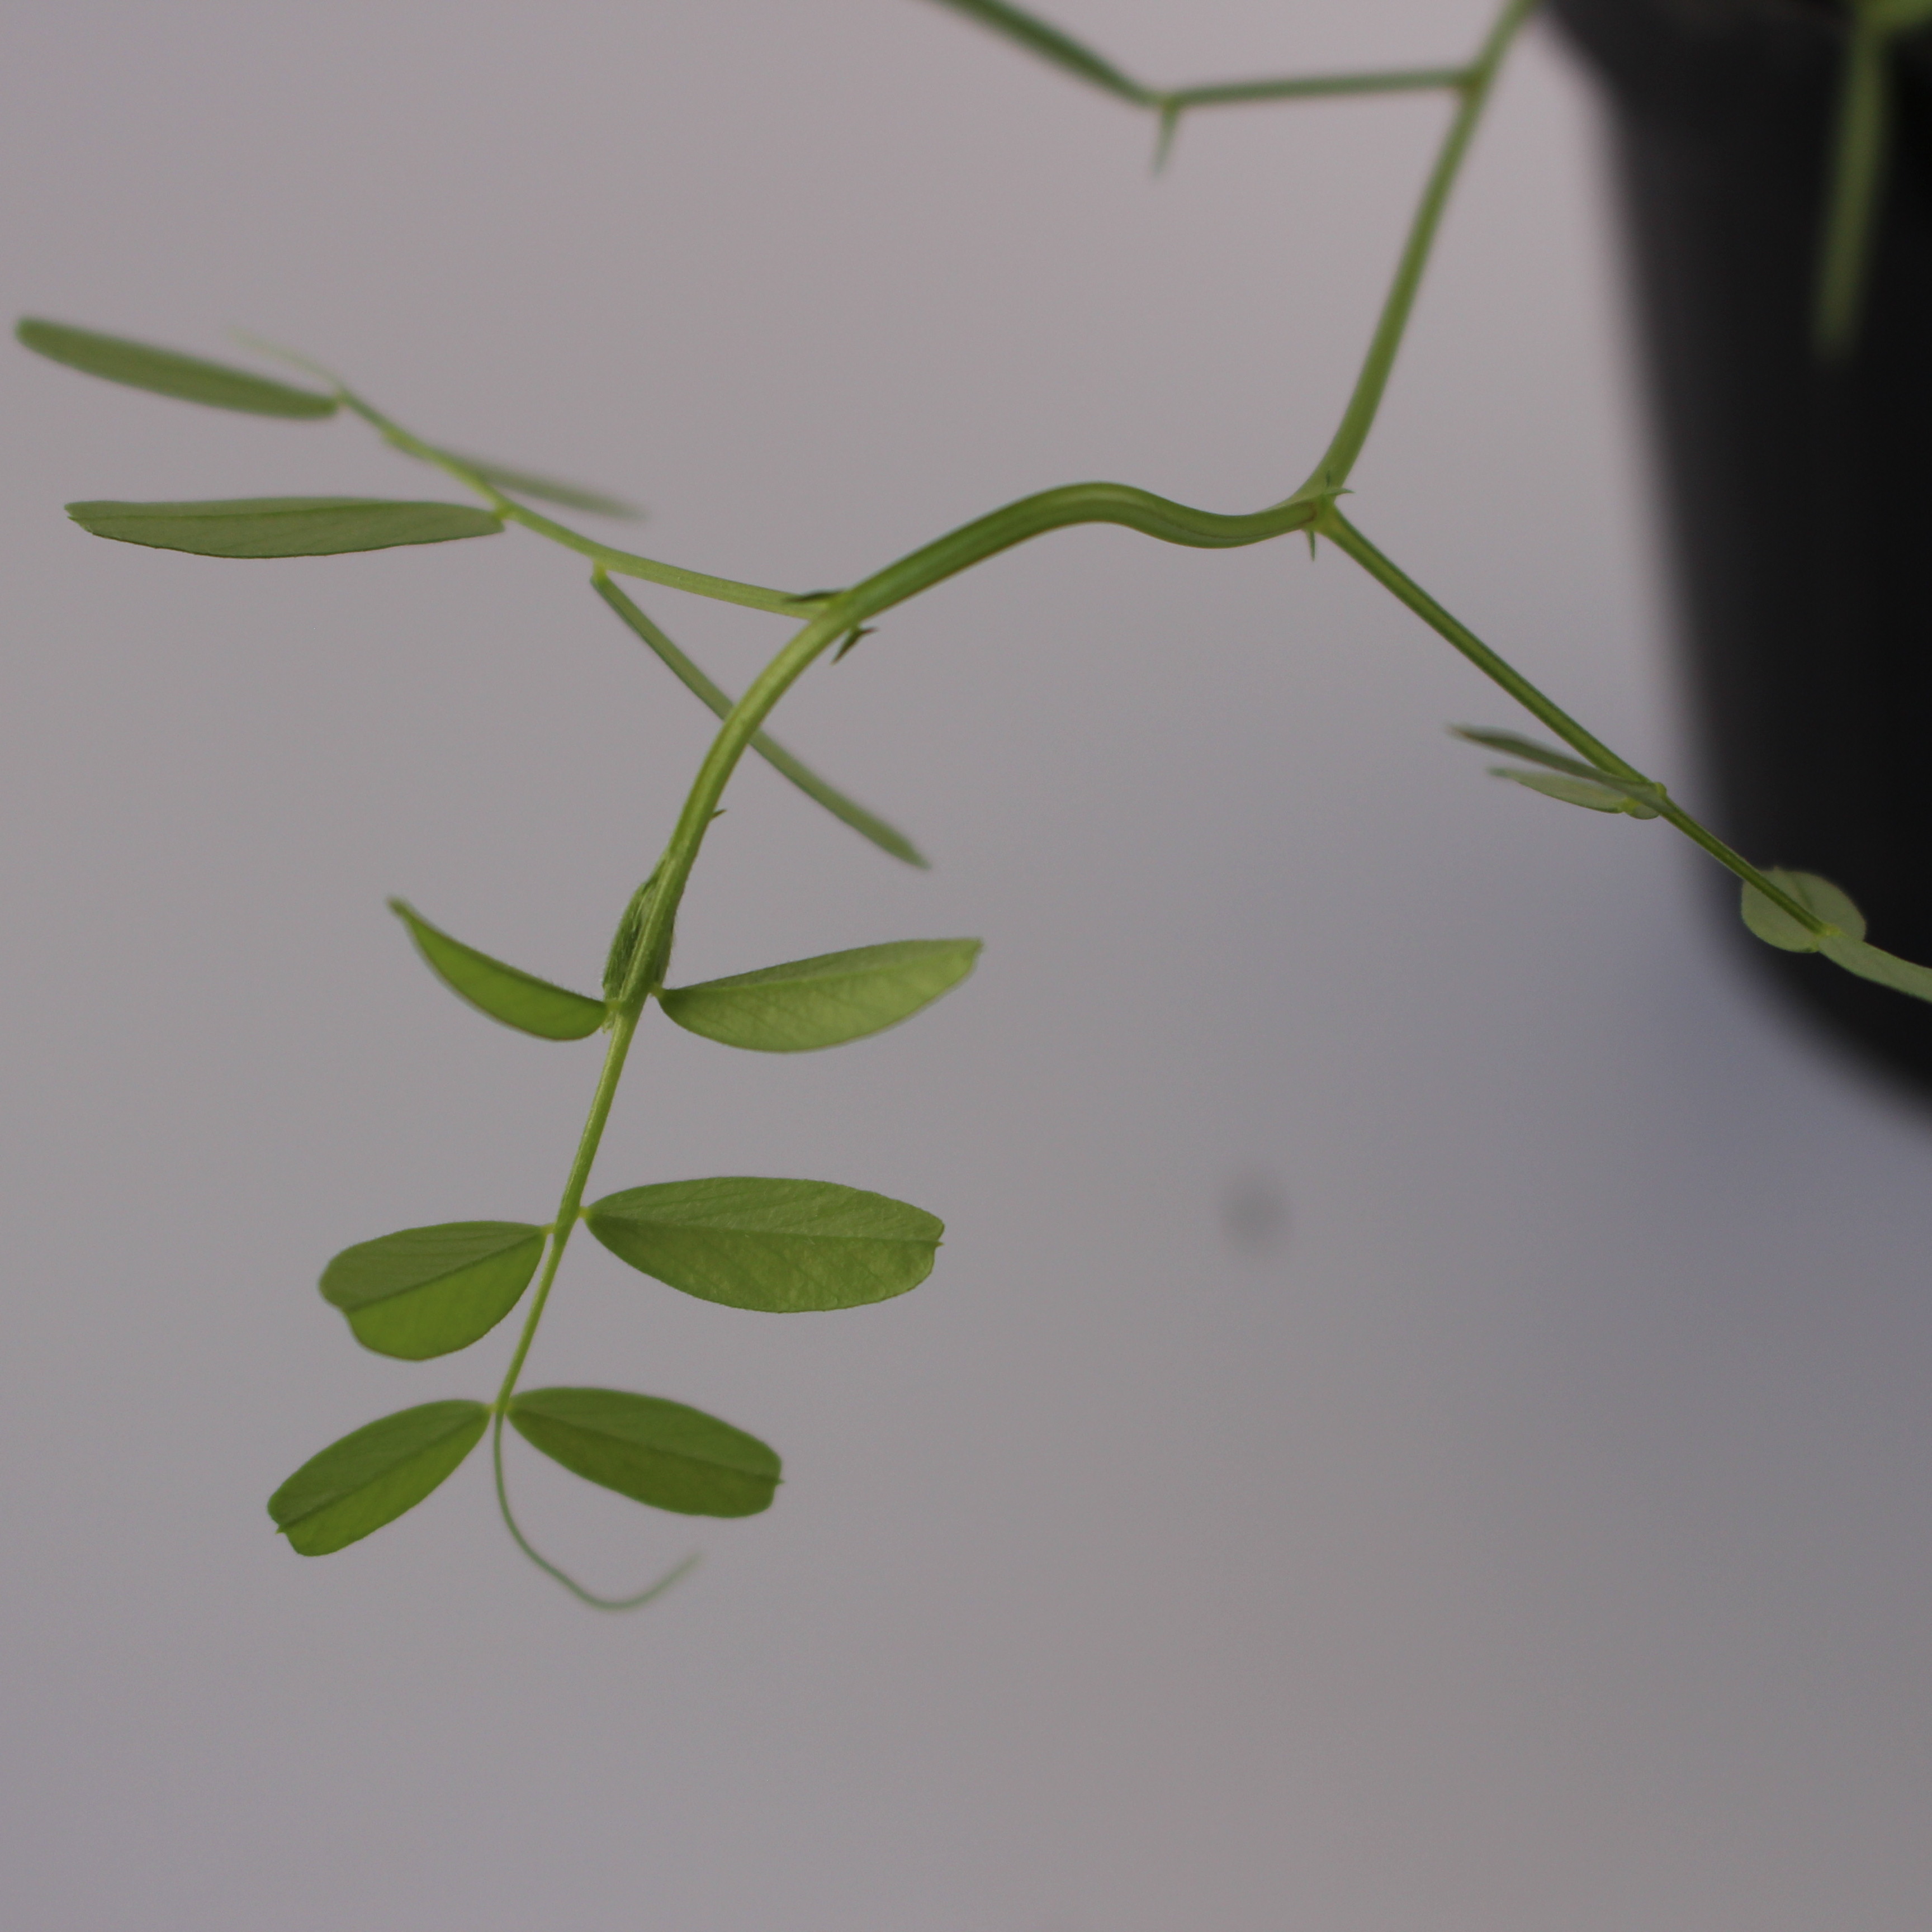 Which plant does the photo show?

Vicia sativa
